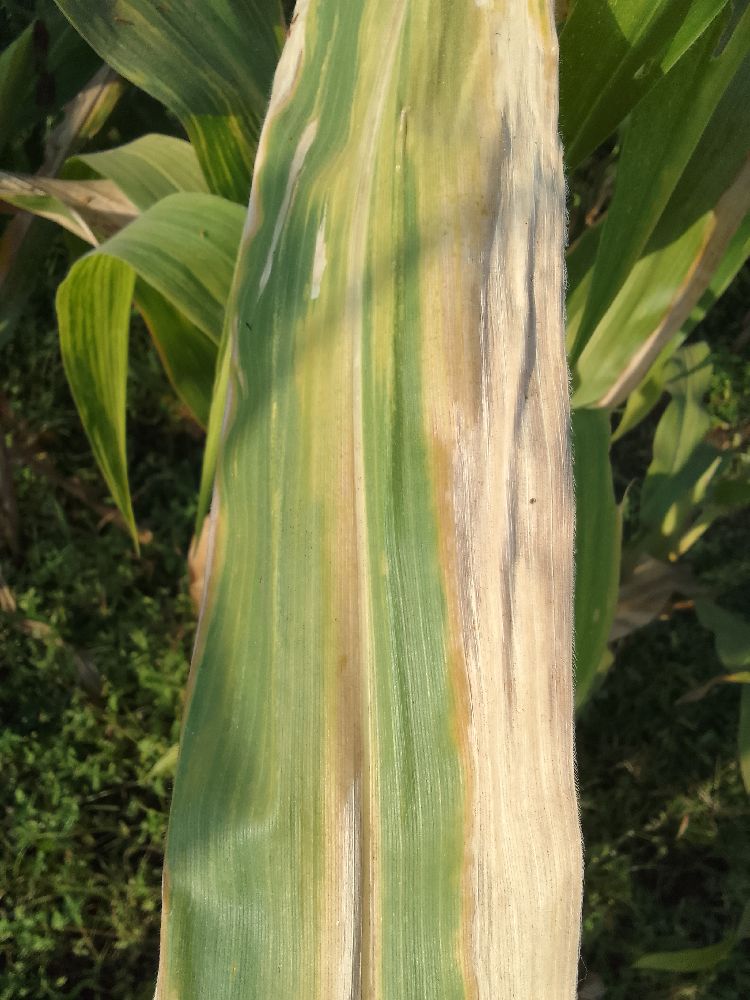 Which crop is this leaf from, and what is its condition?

maize, maize lethal necrosis
